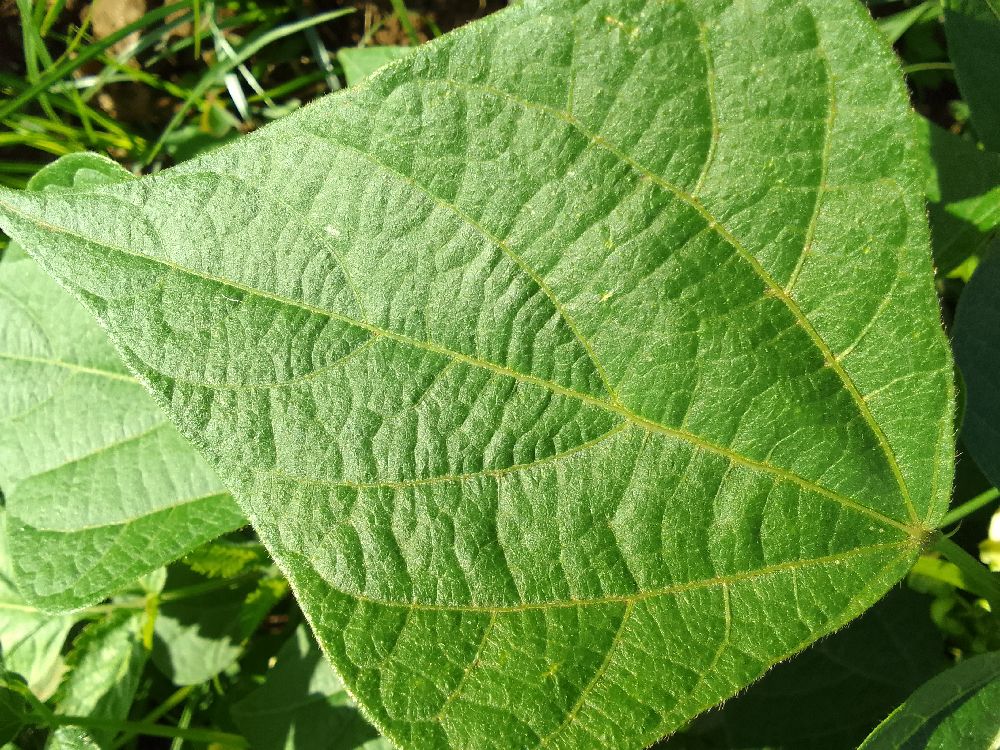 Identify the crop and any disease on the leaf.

common bean, healthy
